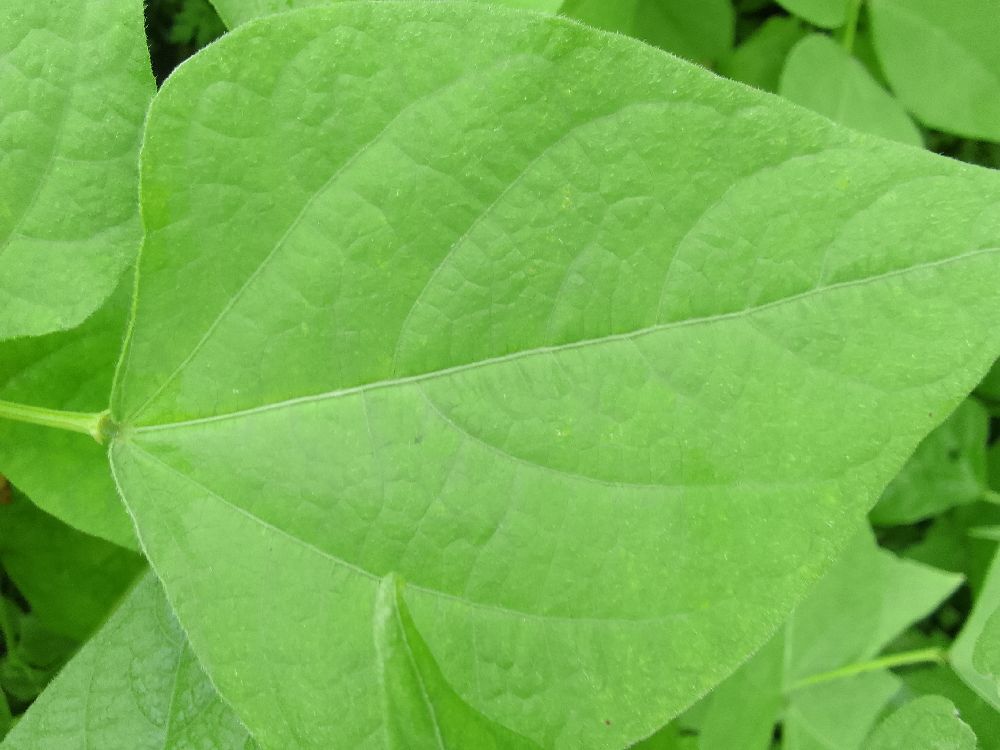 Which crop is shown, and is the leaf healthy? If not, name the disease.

common bean, healthy
